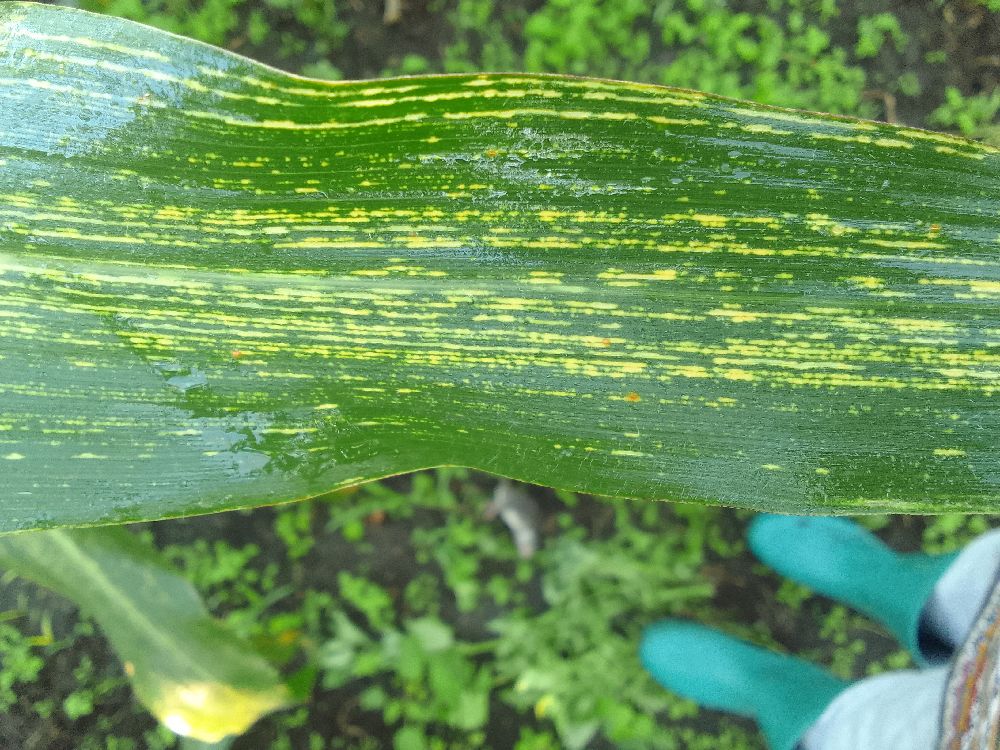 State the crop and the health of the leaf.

maize, maize streak virus
